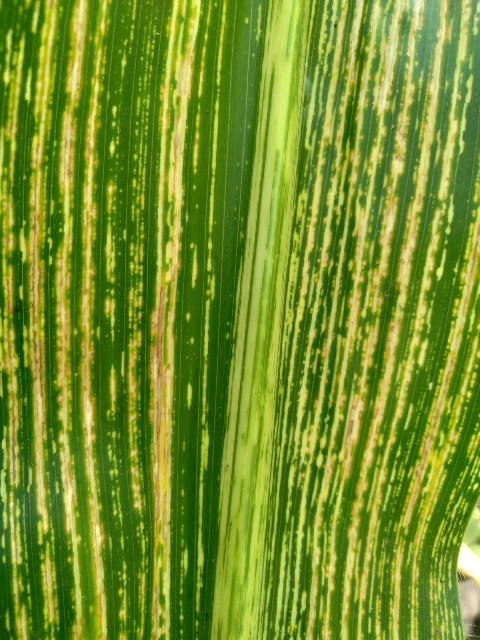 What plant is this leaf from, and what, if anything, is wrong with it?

maize, maize streak virus
